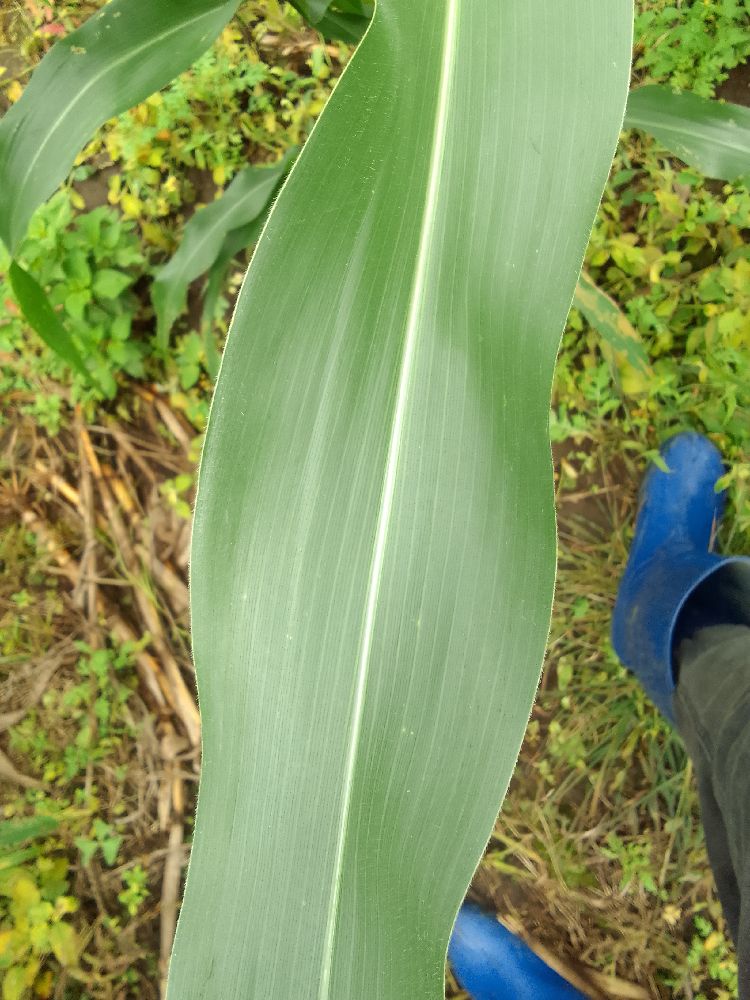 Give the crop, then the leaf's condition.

maize, healthy
